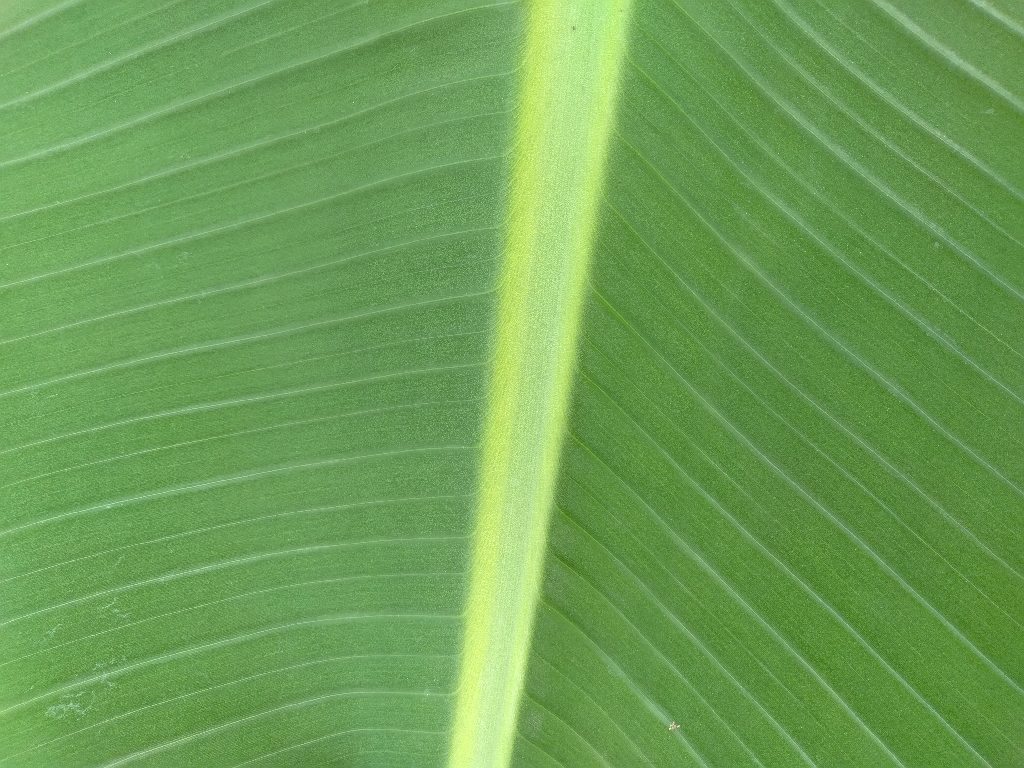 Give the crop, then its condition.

banana, healthy
